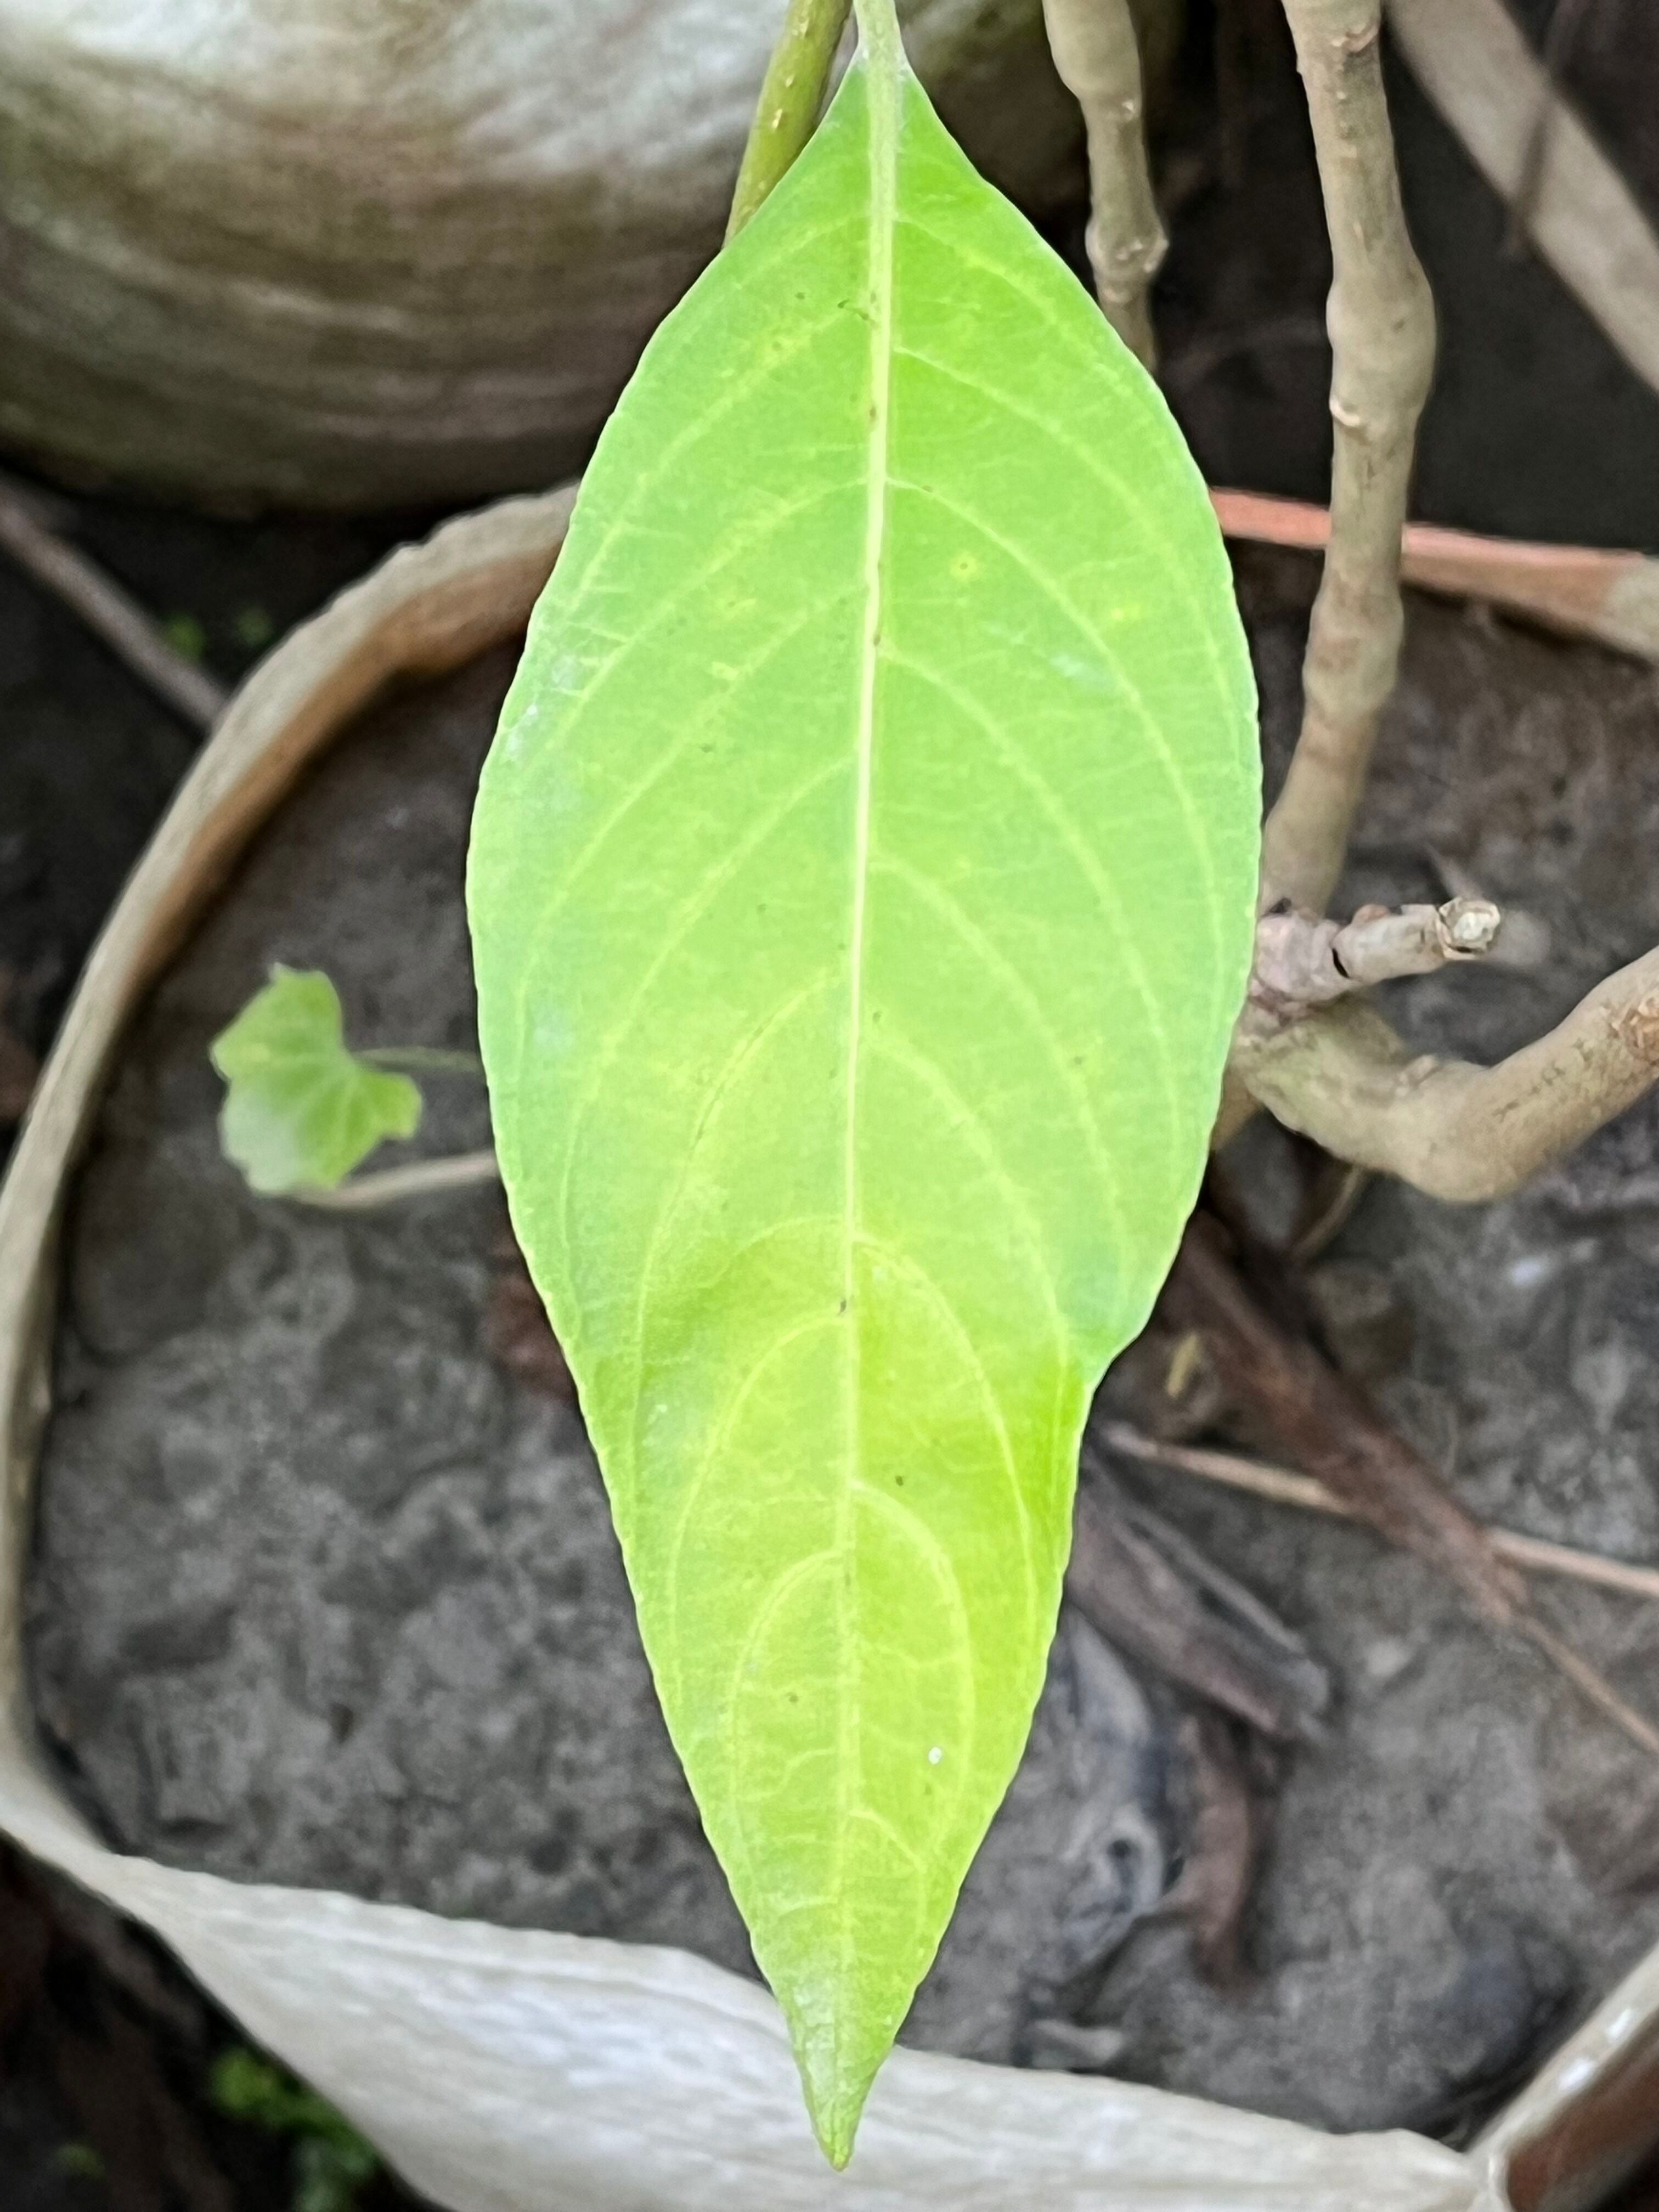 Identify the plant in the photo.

vasaka
